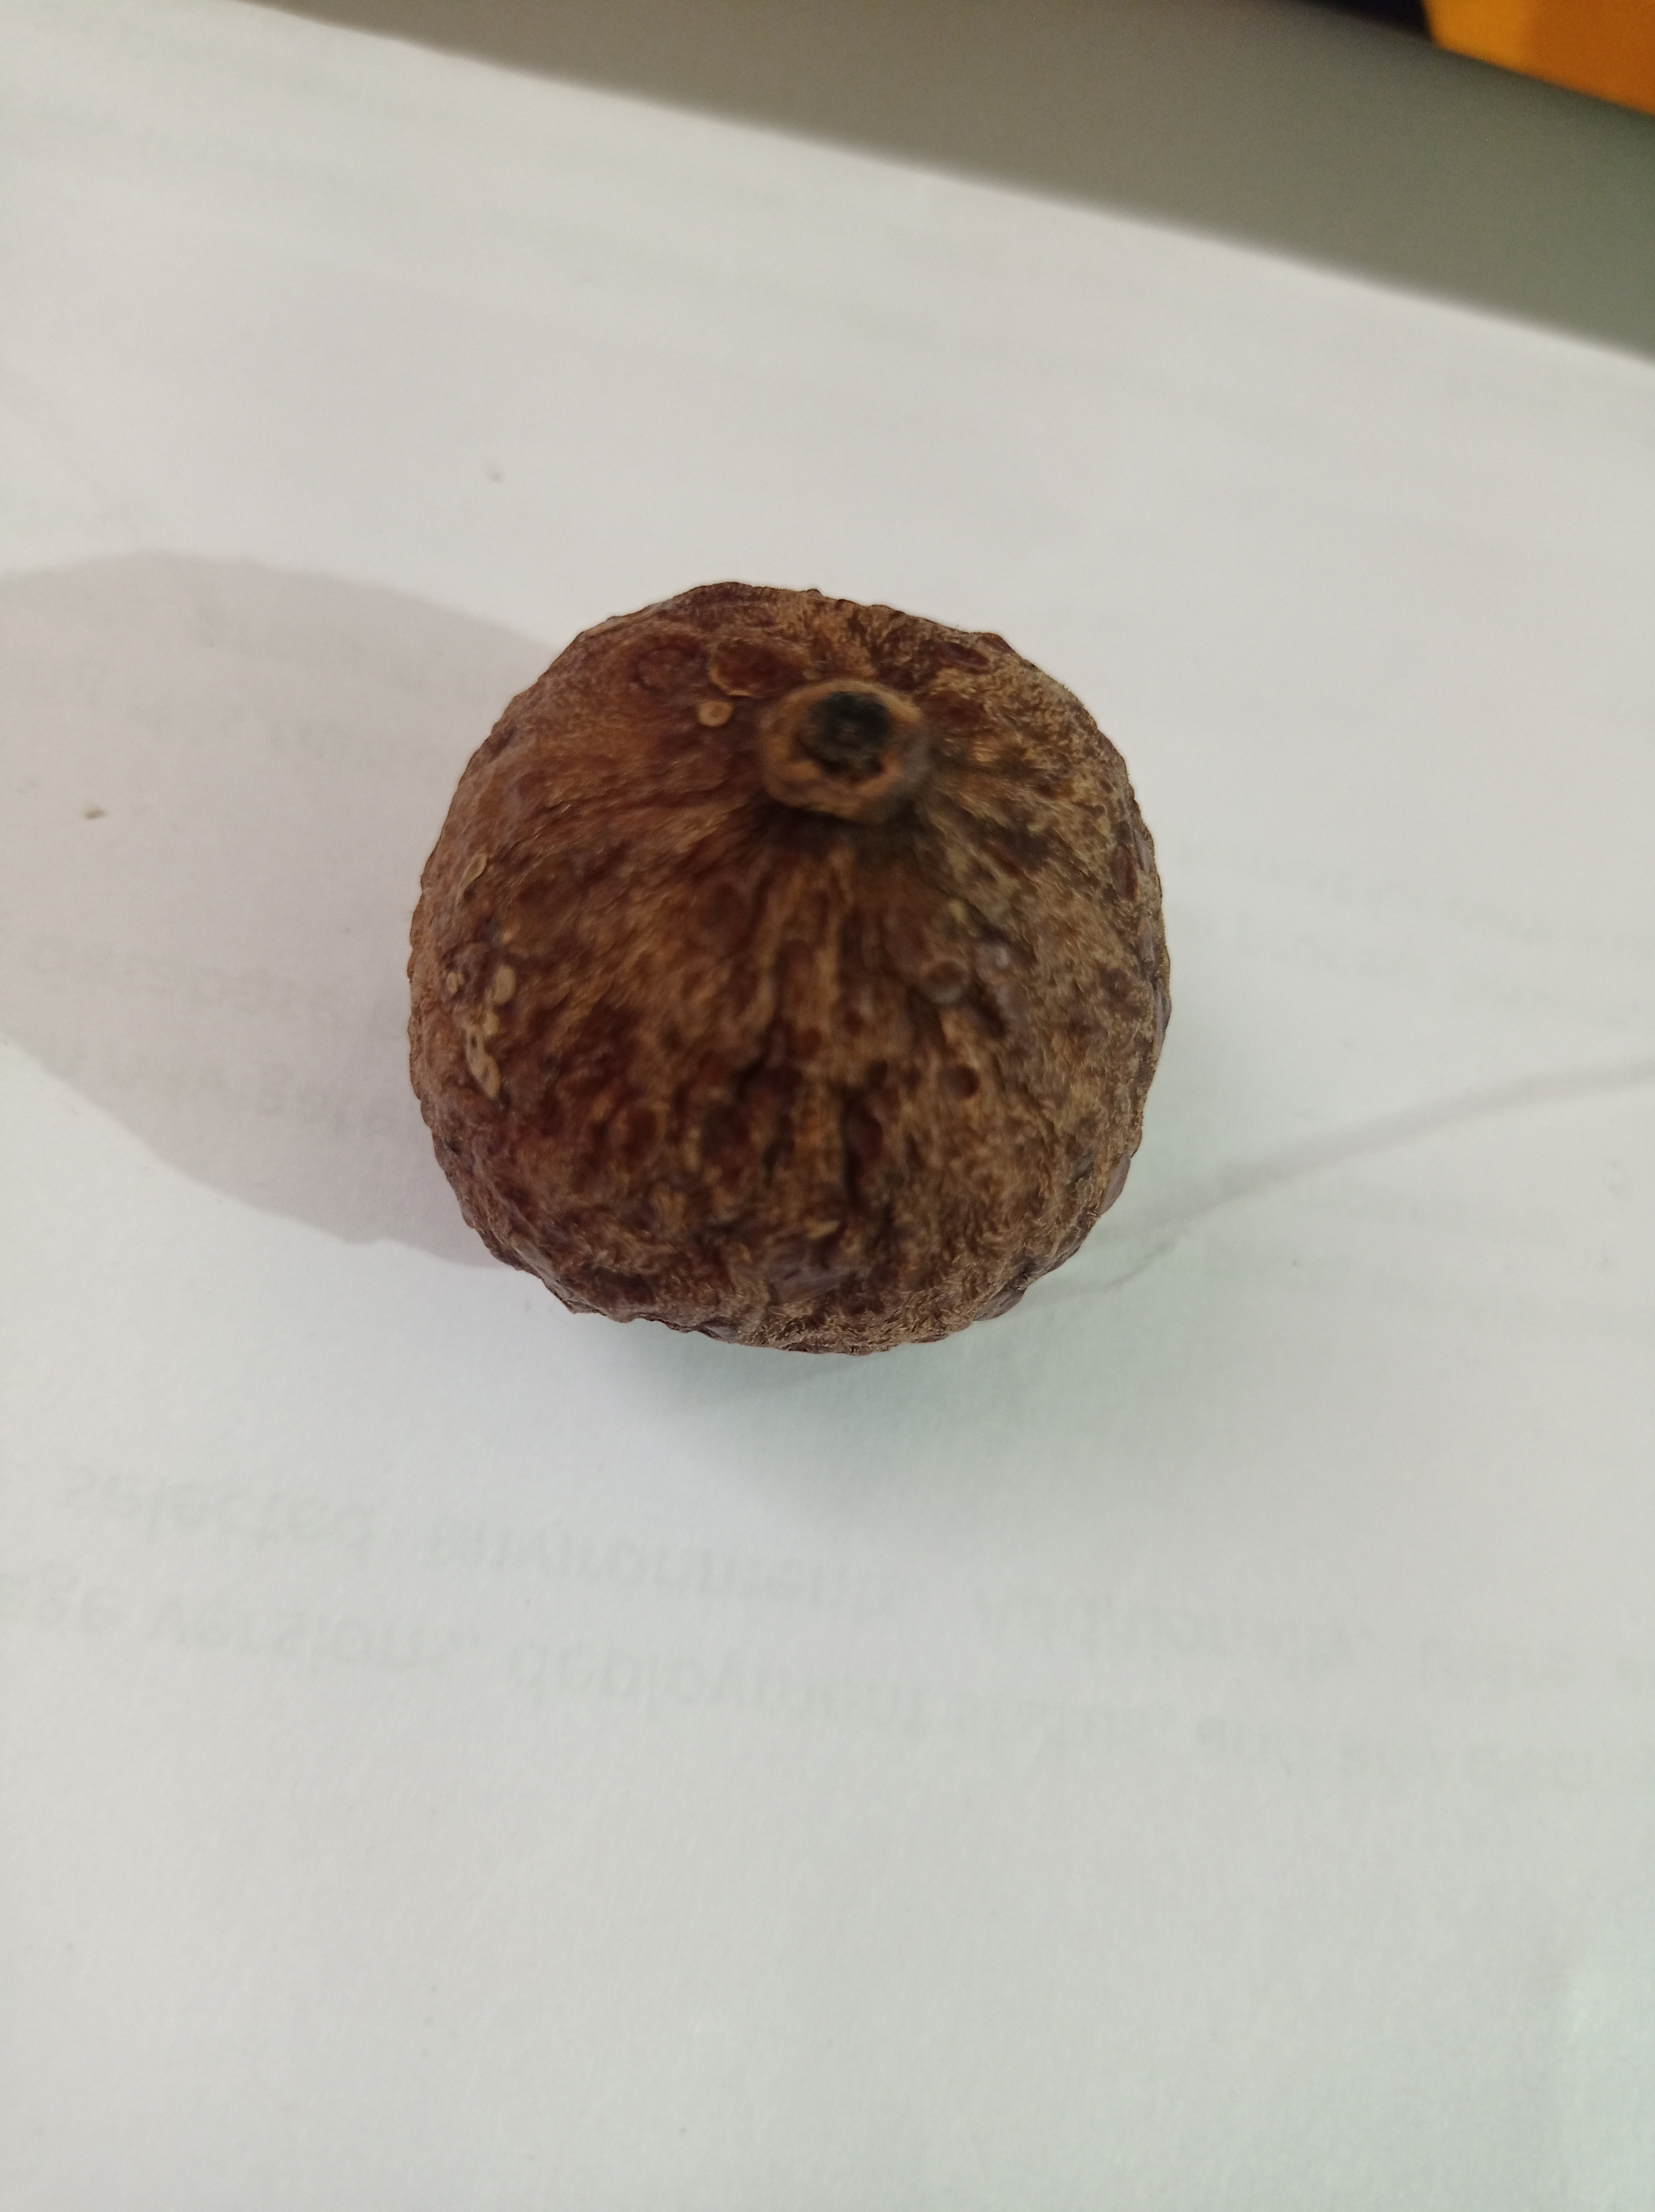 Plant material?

madanphal
